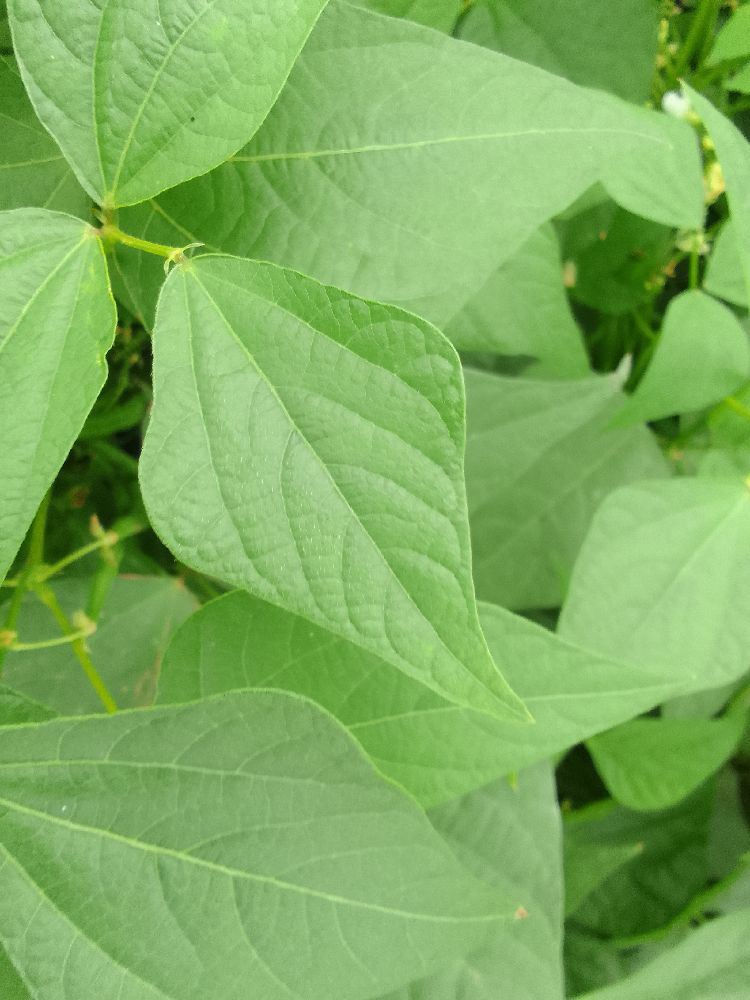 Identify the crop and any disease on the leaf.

common bean, healthy
